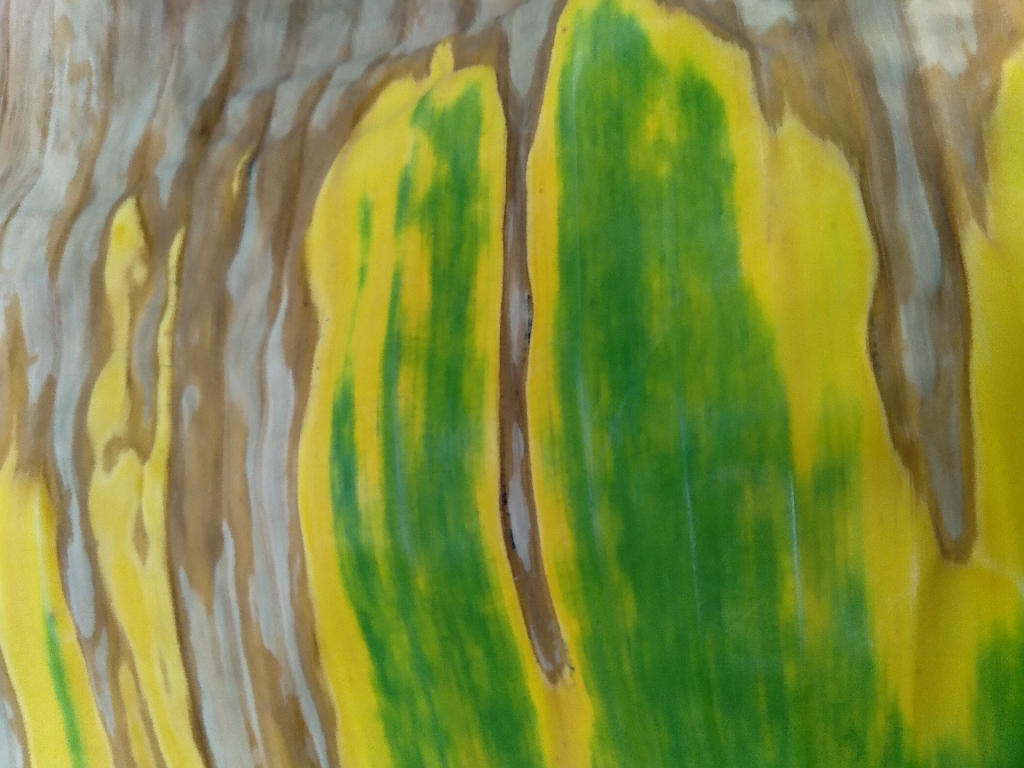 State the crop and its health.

banana, fusarium wilt race 1
